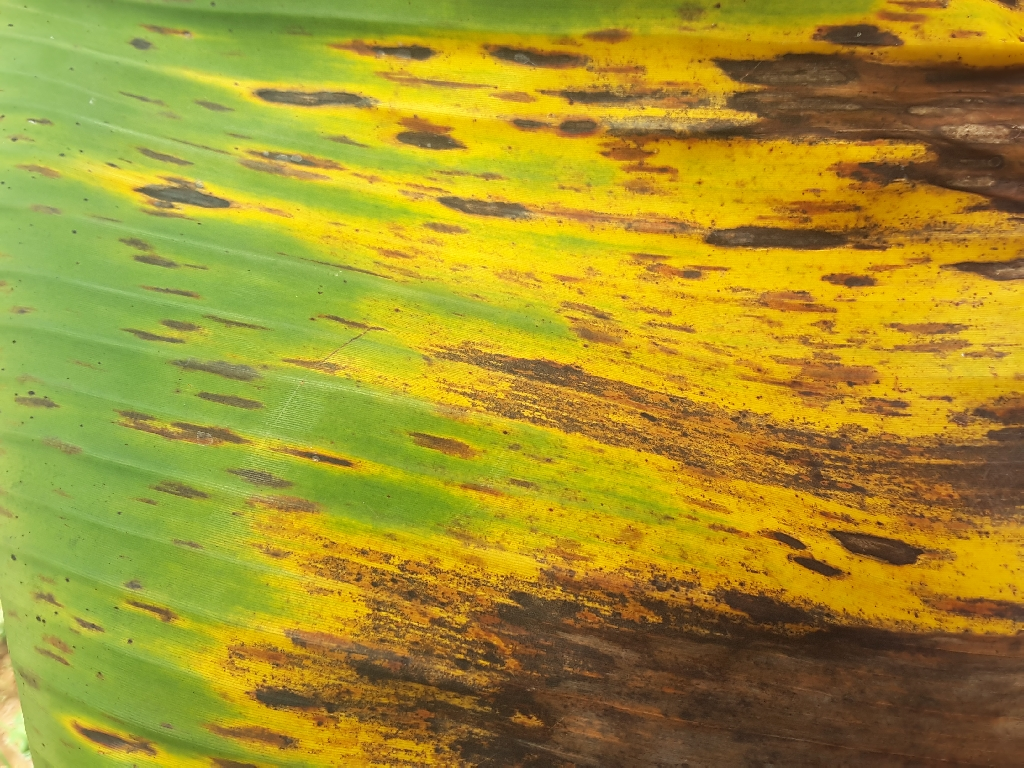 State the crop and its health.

banana, black sigatoka
